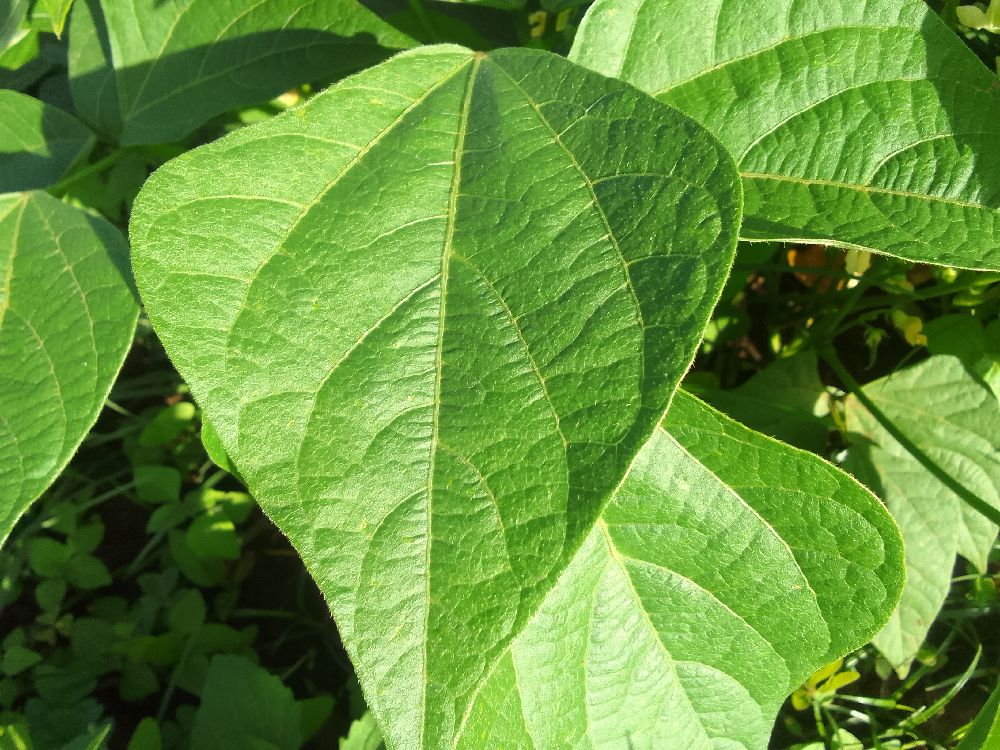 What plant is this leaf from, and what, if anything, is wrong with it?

common bean, healthy
